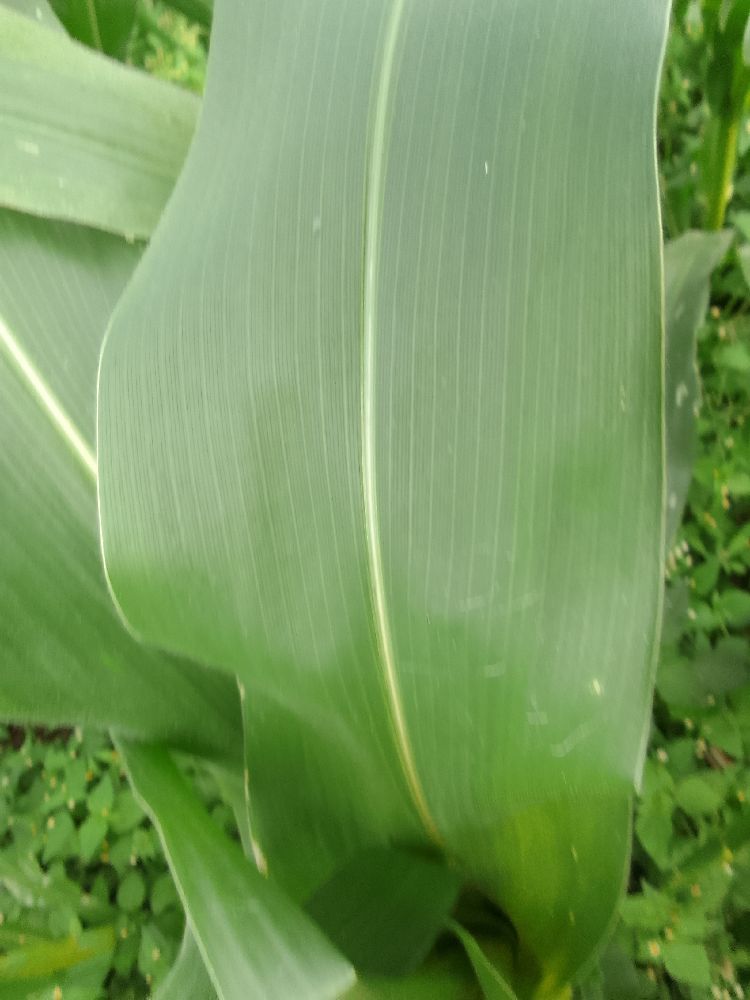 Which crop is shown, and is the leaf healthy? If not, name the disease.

maize, healthy
